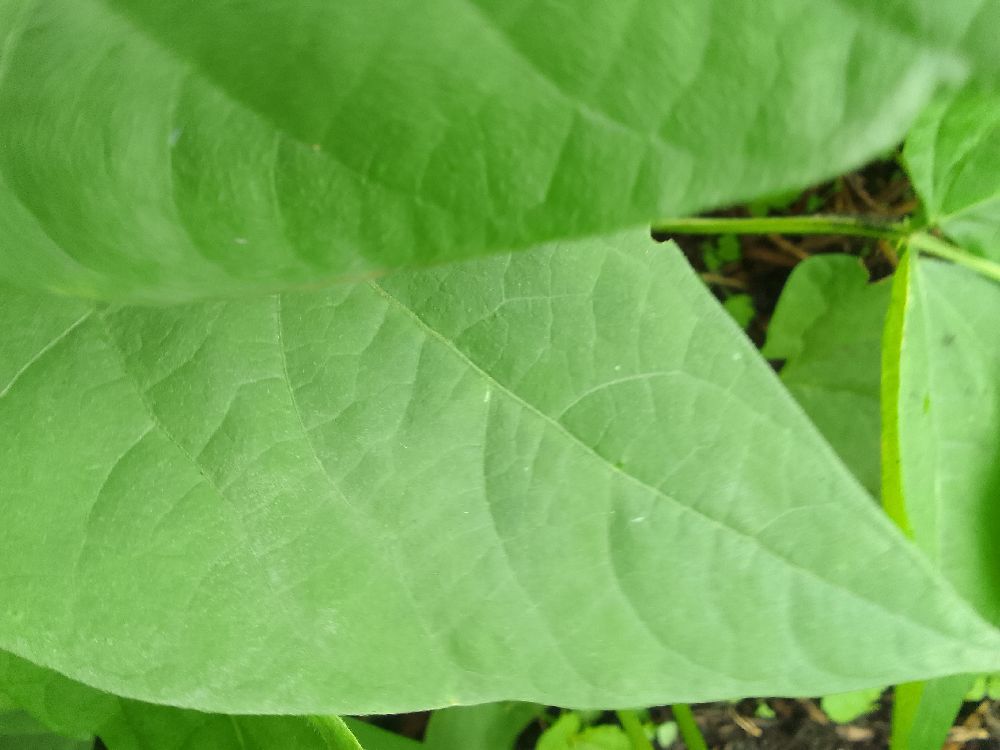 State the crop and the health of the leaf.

common bean, healthy
